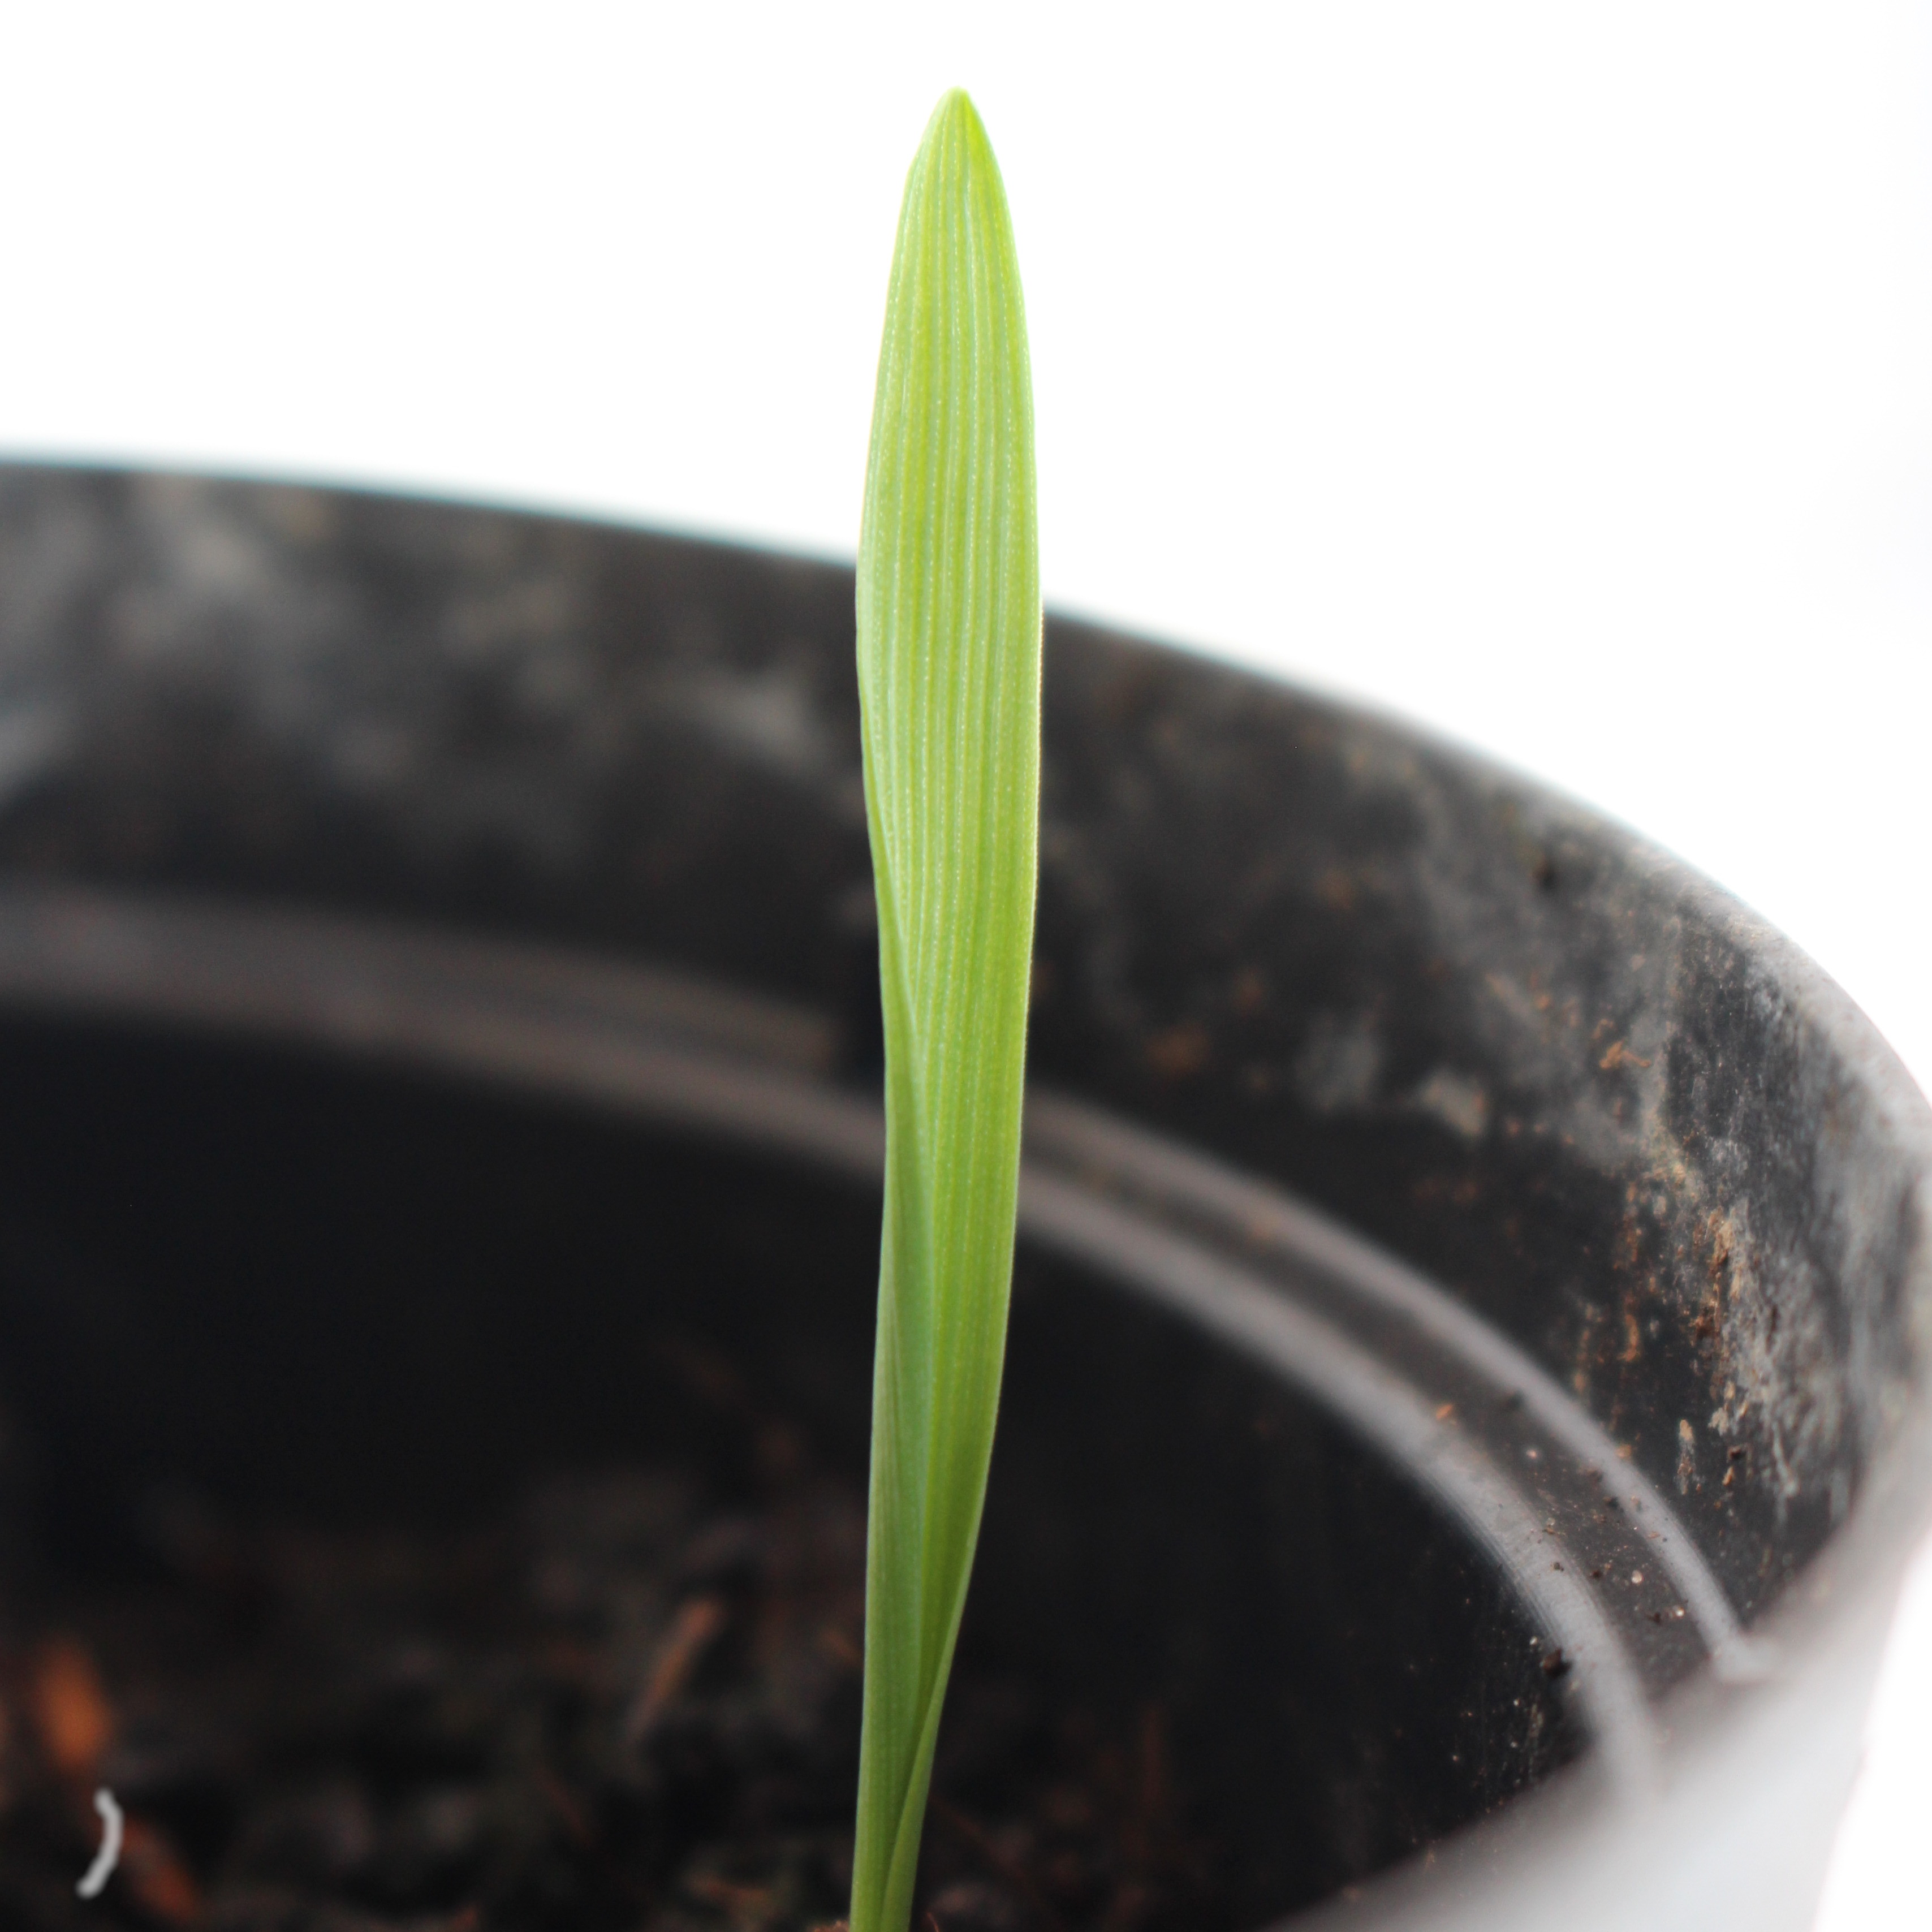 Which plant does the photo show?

Avena sterilis
